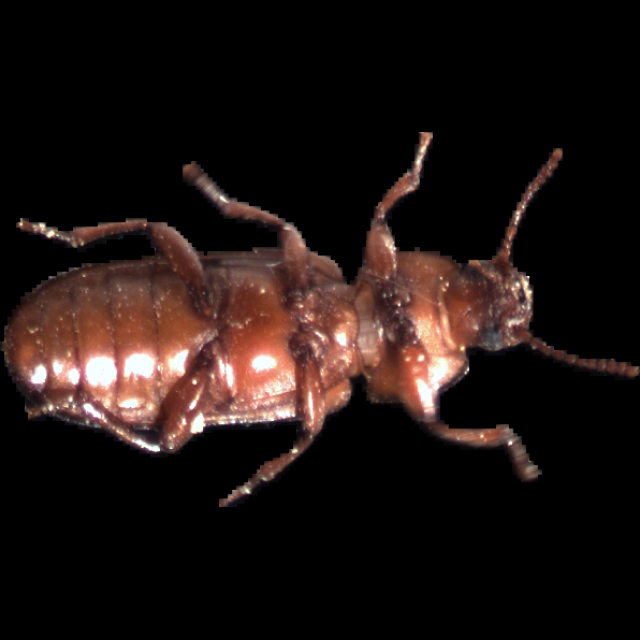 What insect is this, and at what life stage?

mealworm beetle
